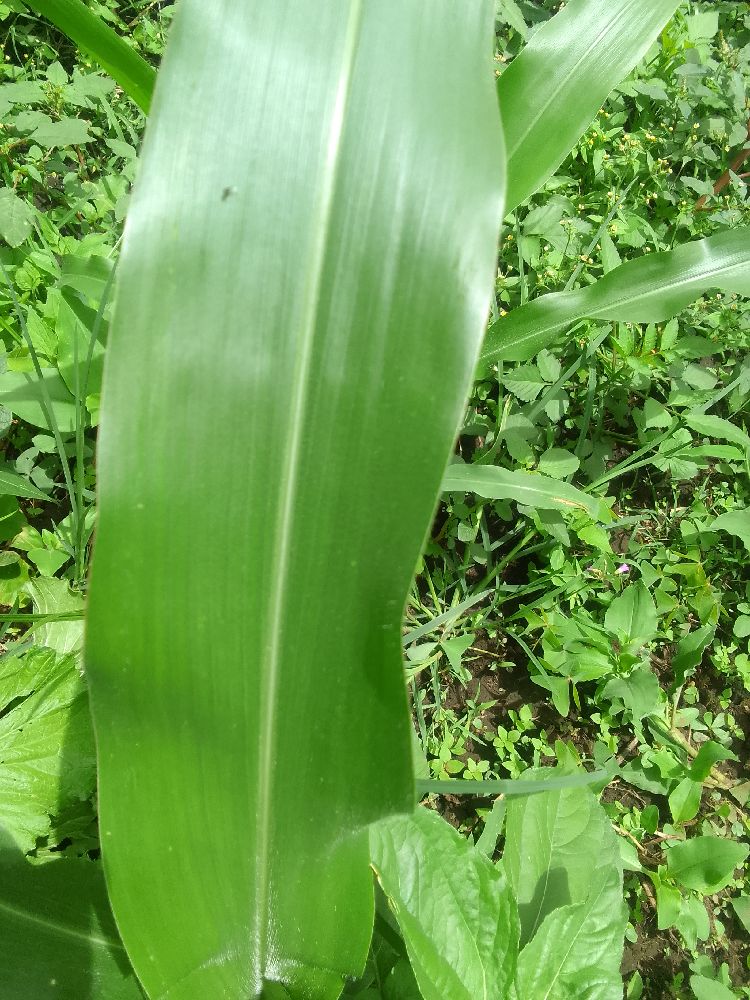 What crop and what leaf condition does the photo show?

maize, healthy
